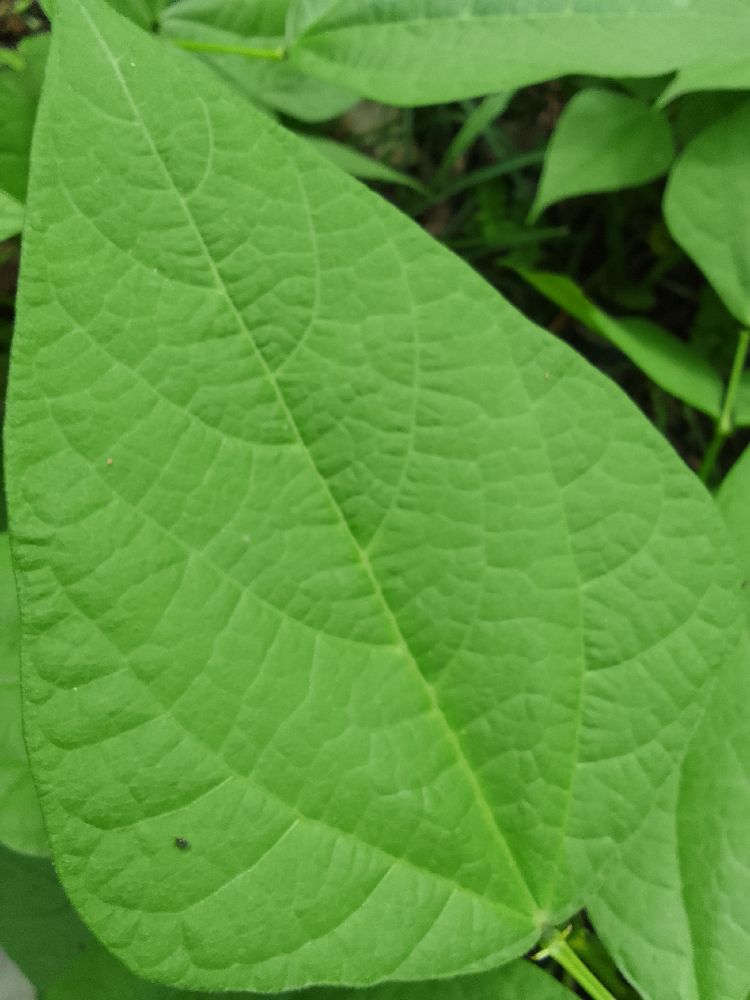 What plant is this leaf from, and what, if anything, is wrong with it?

common bean, healthy
